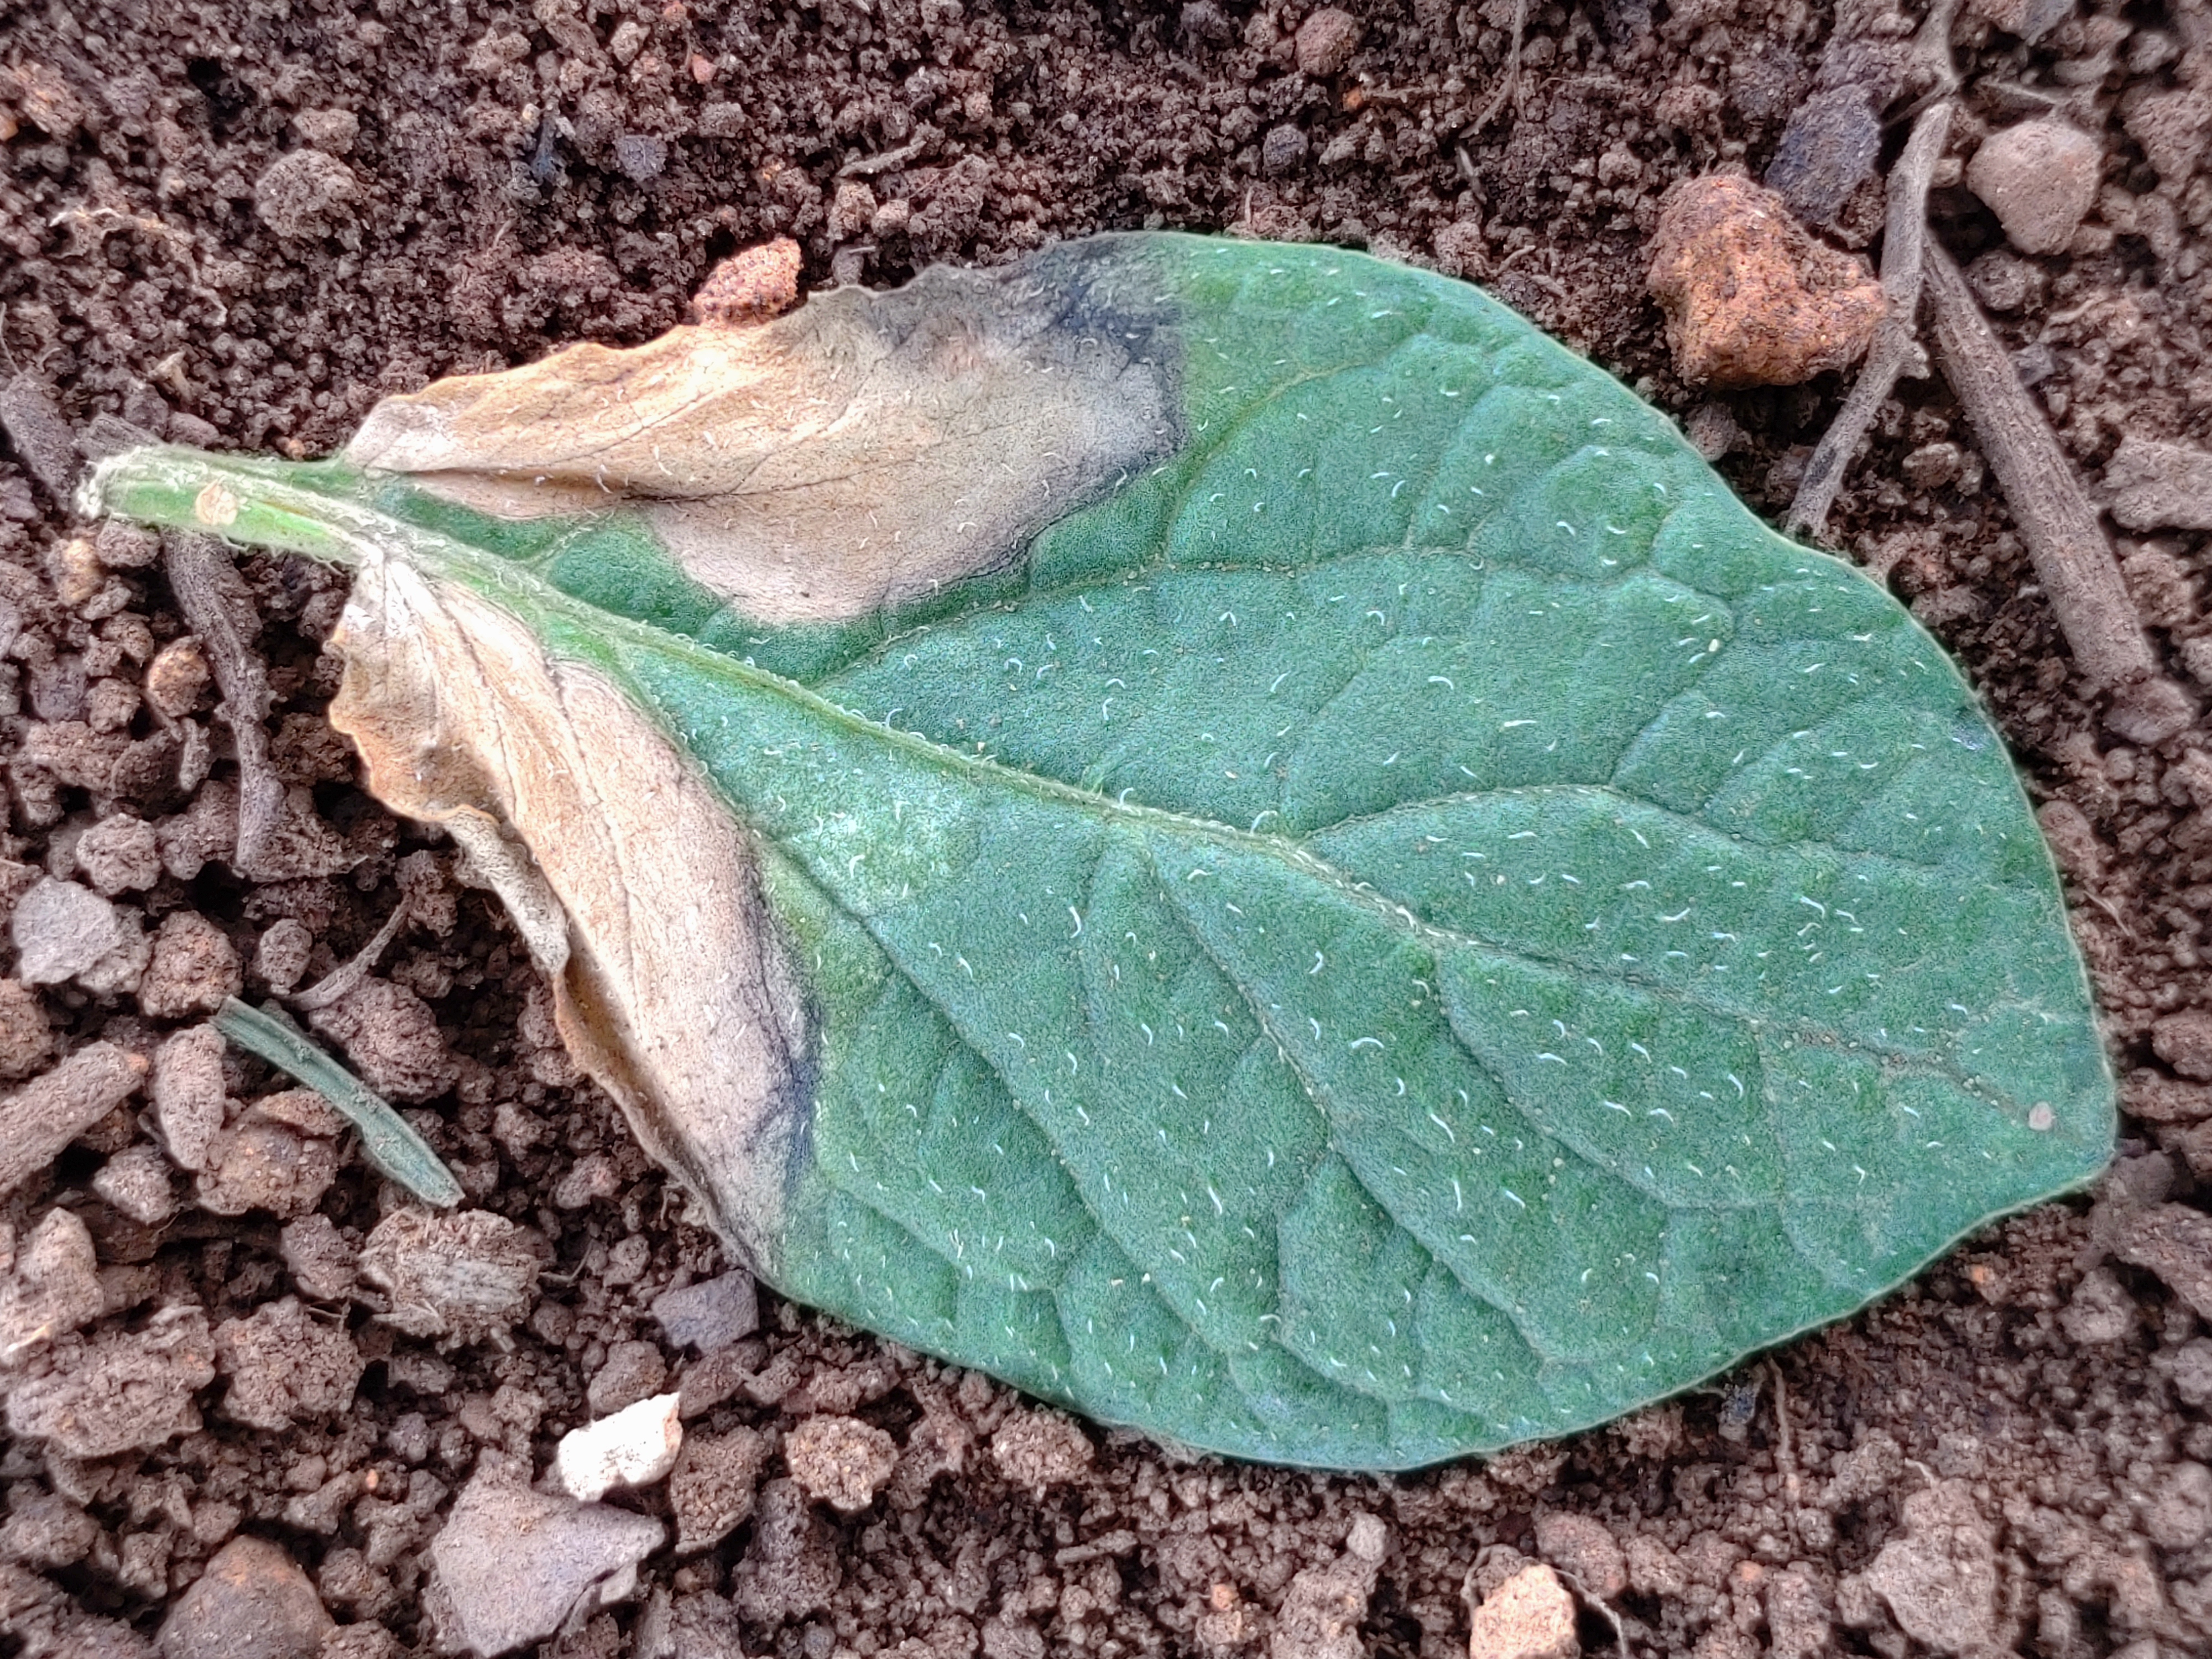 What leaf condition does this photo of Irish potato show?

early blight
